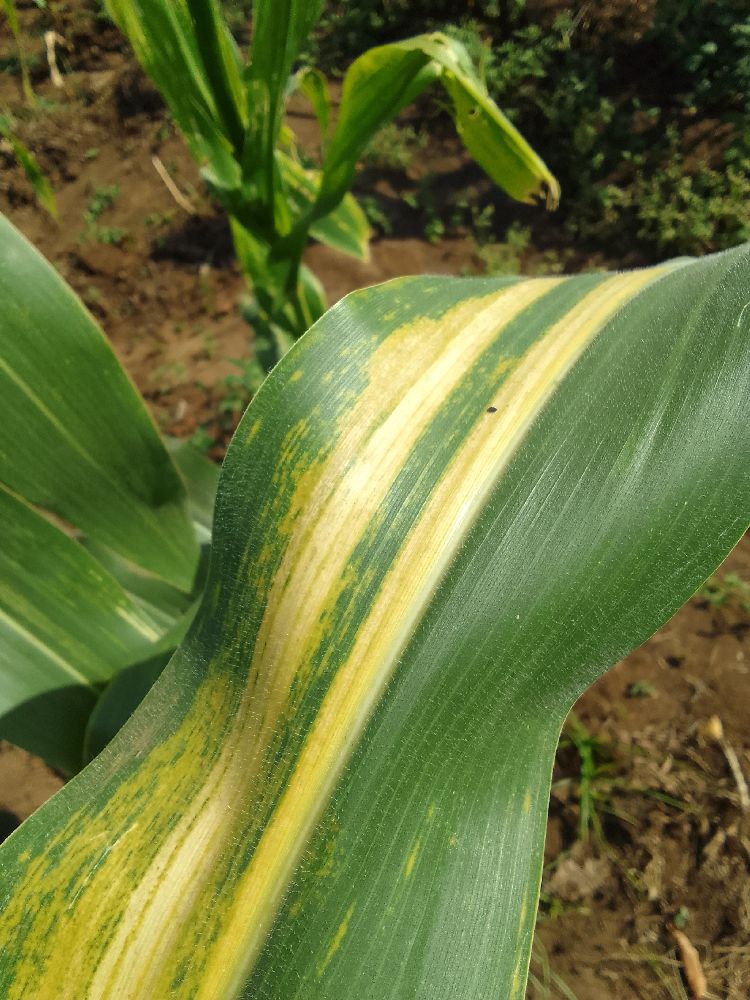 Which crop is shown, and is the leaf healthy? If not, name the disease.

maize, maize lethal necrosis
